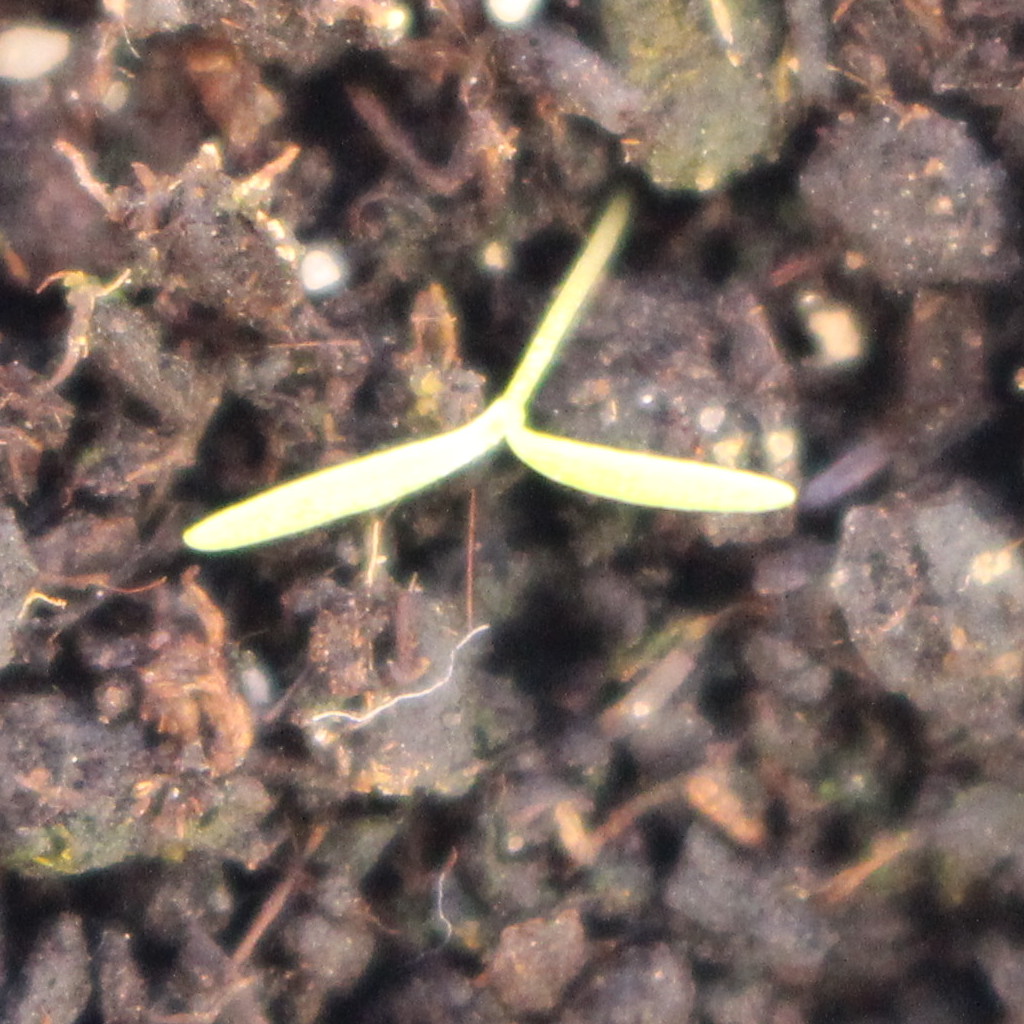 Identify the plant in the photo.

Papaver rhoeas
